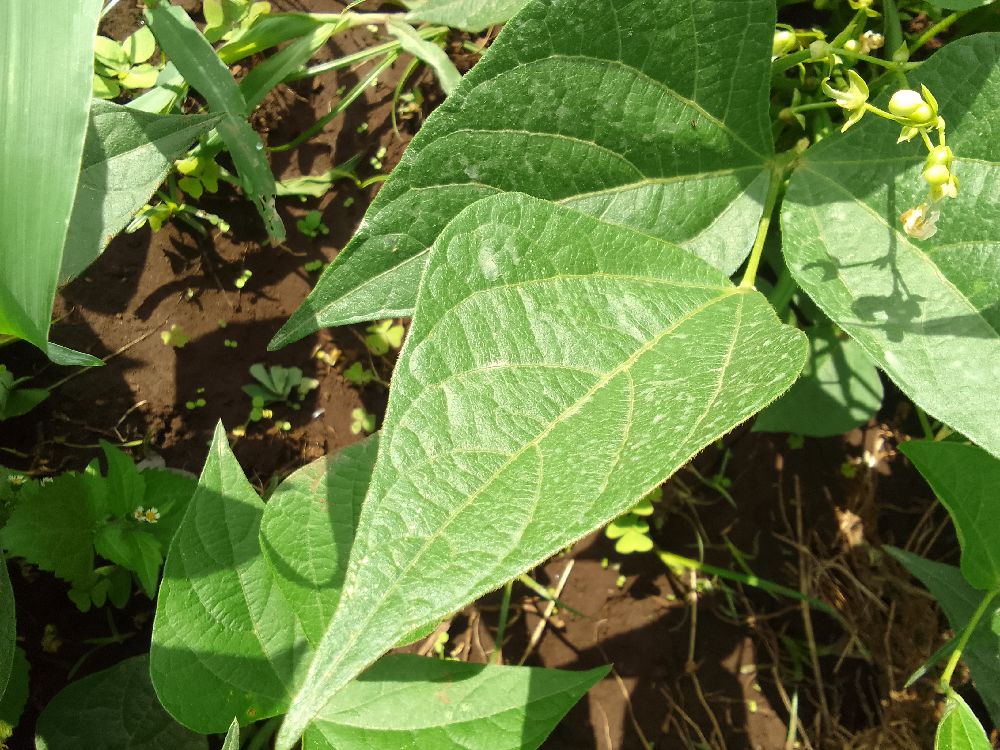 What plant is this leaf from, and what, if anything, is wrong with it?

common bean, healthy
